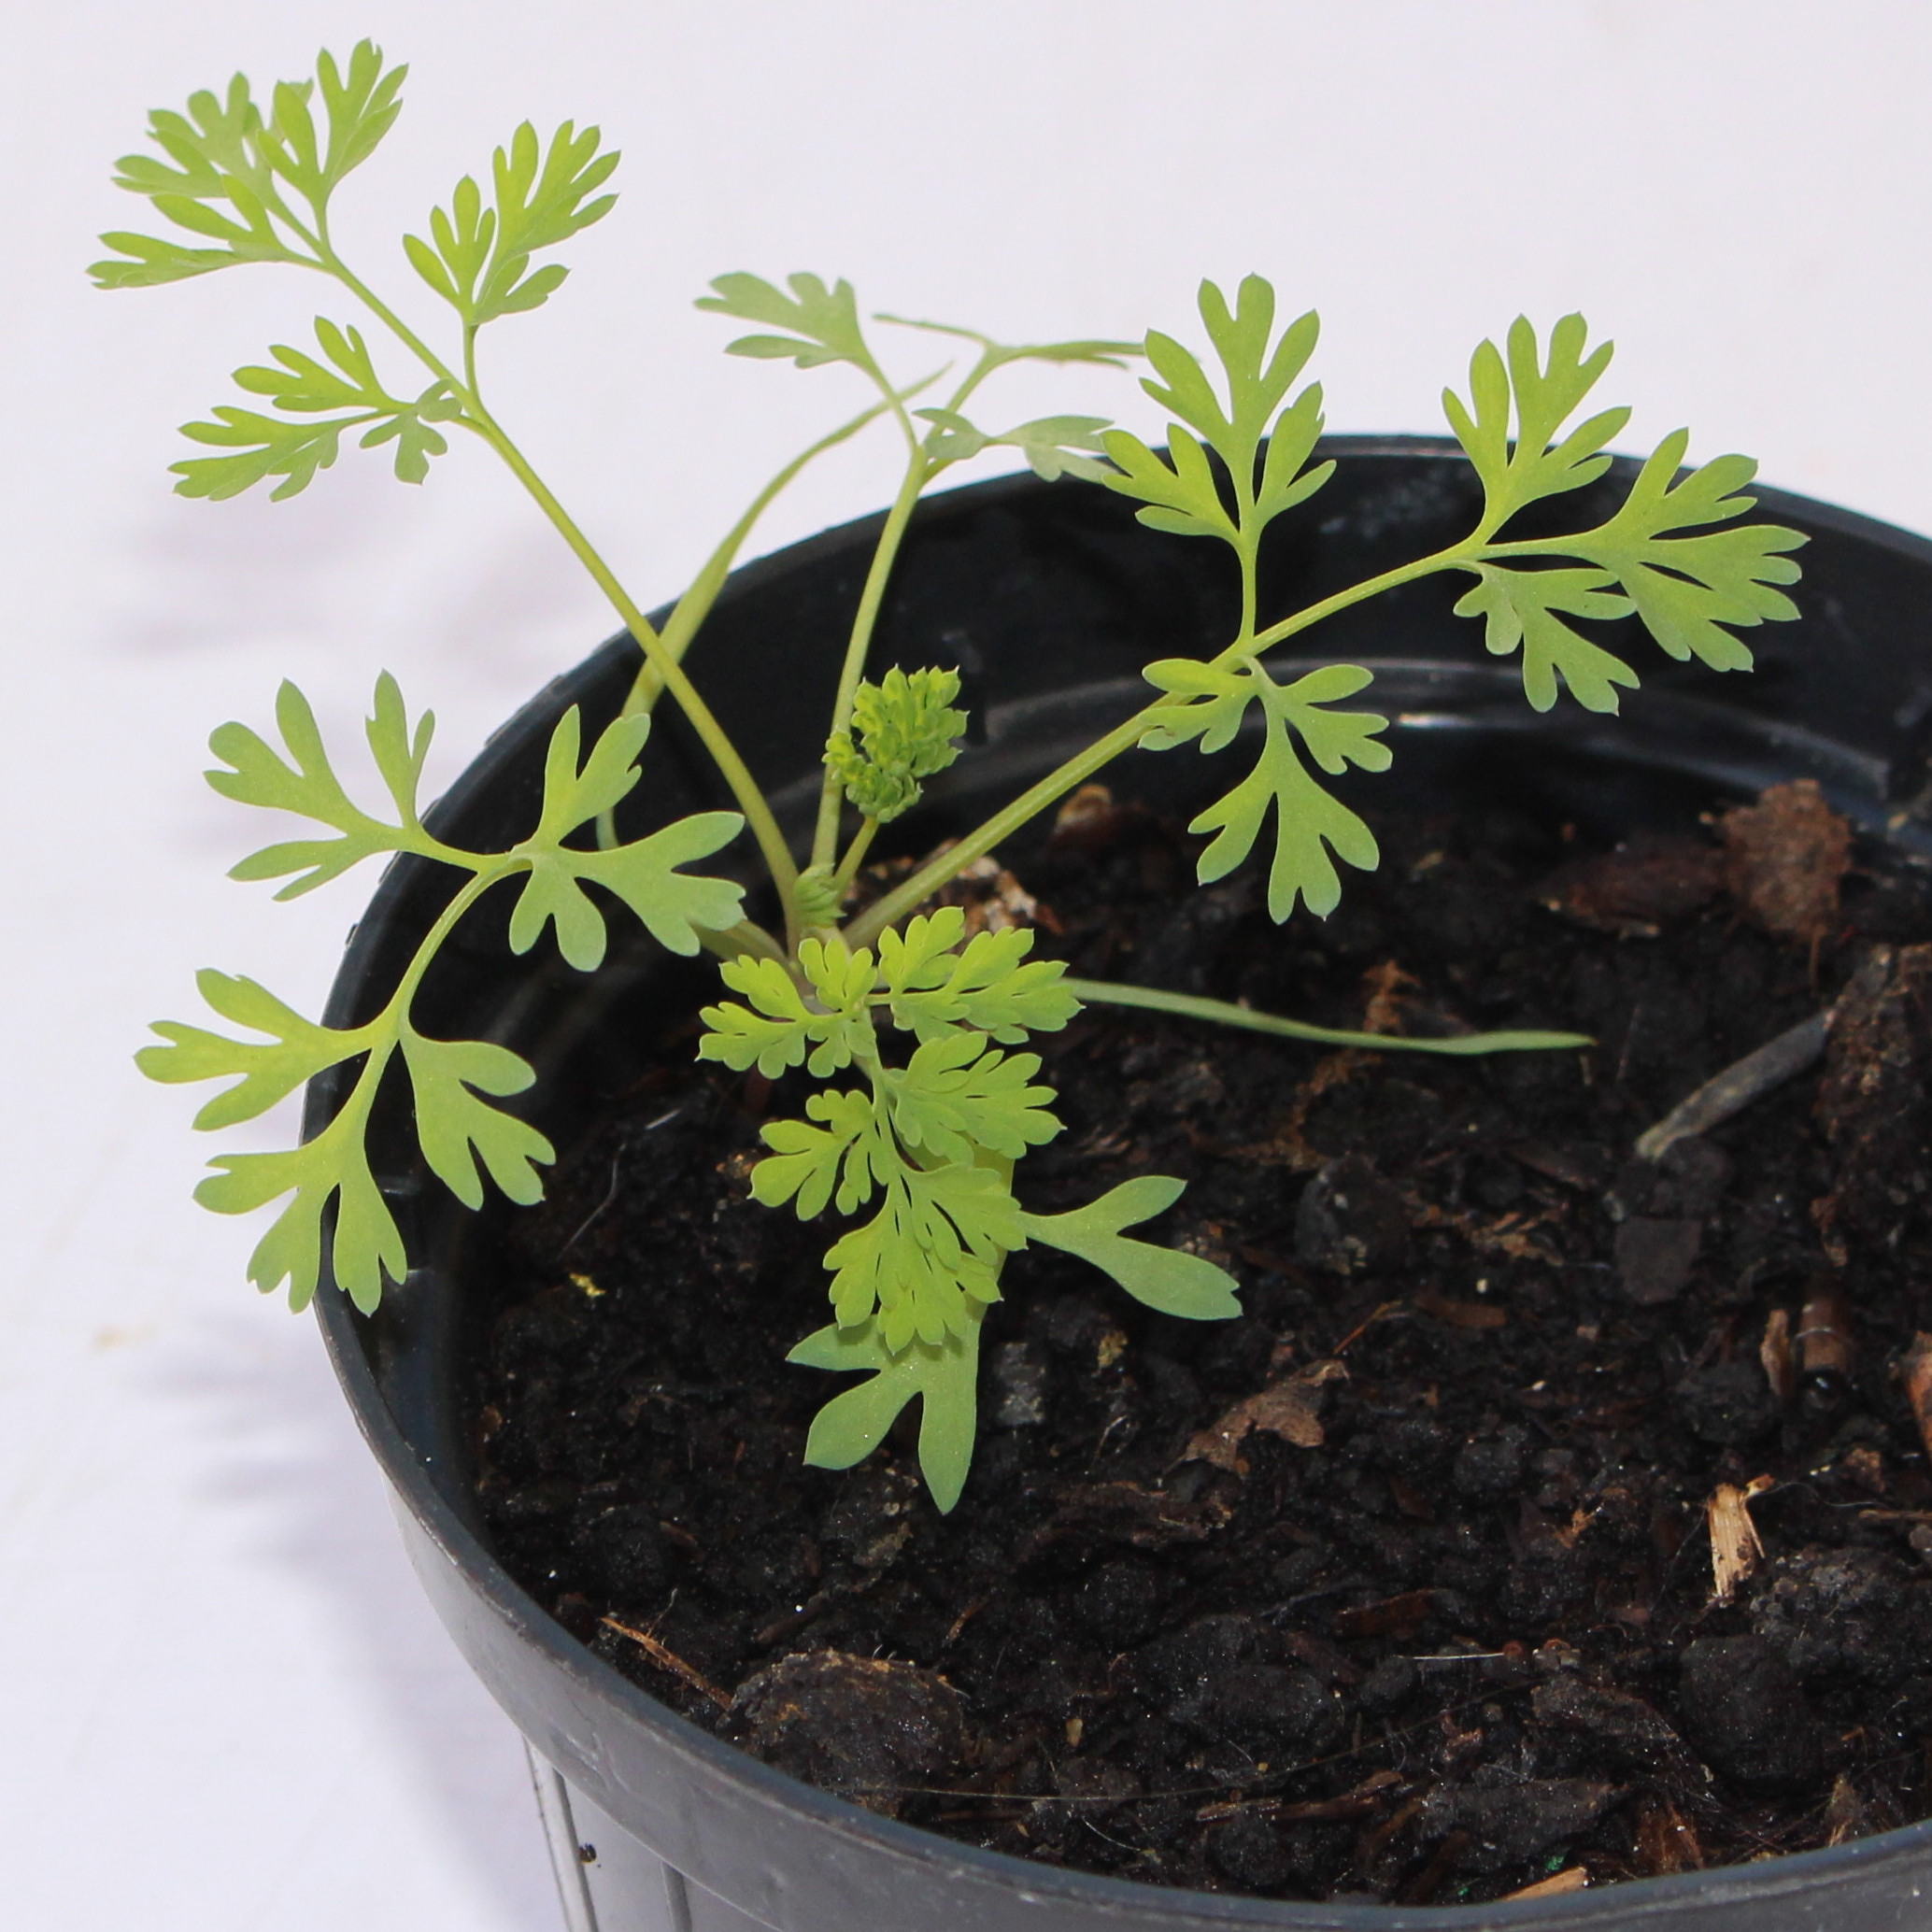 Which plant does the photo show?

Fumaria officinalis
